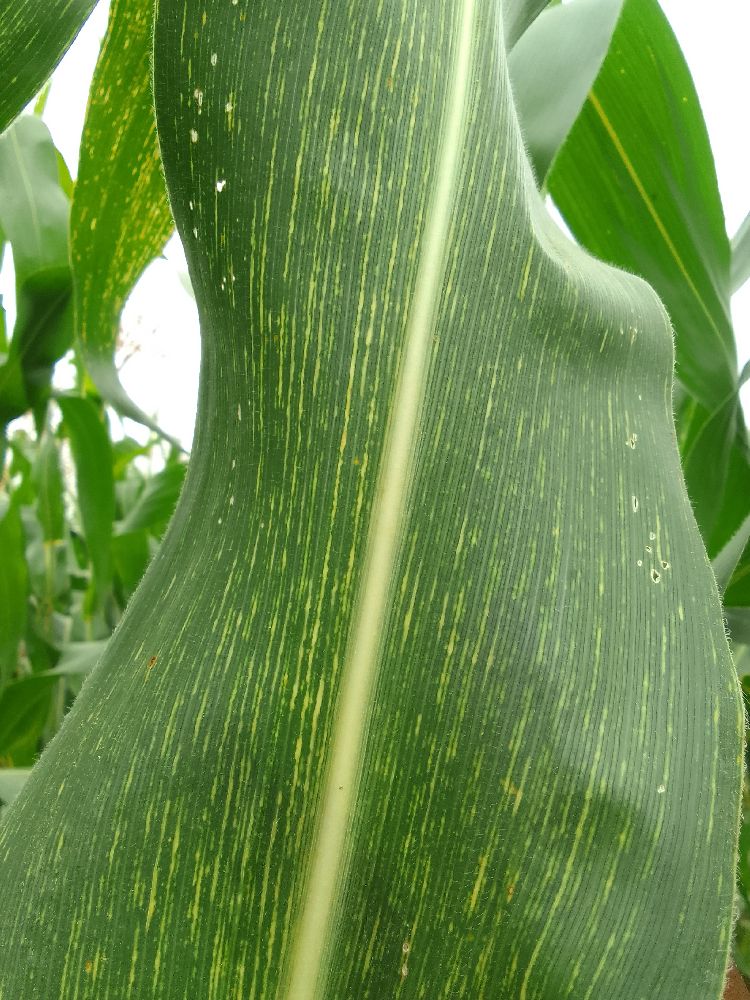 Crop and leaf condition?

maize, maize streak virus
